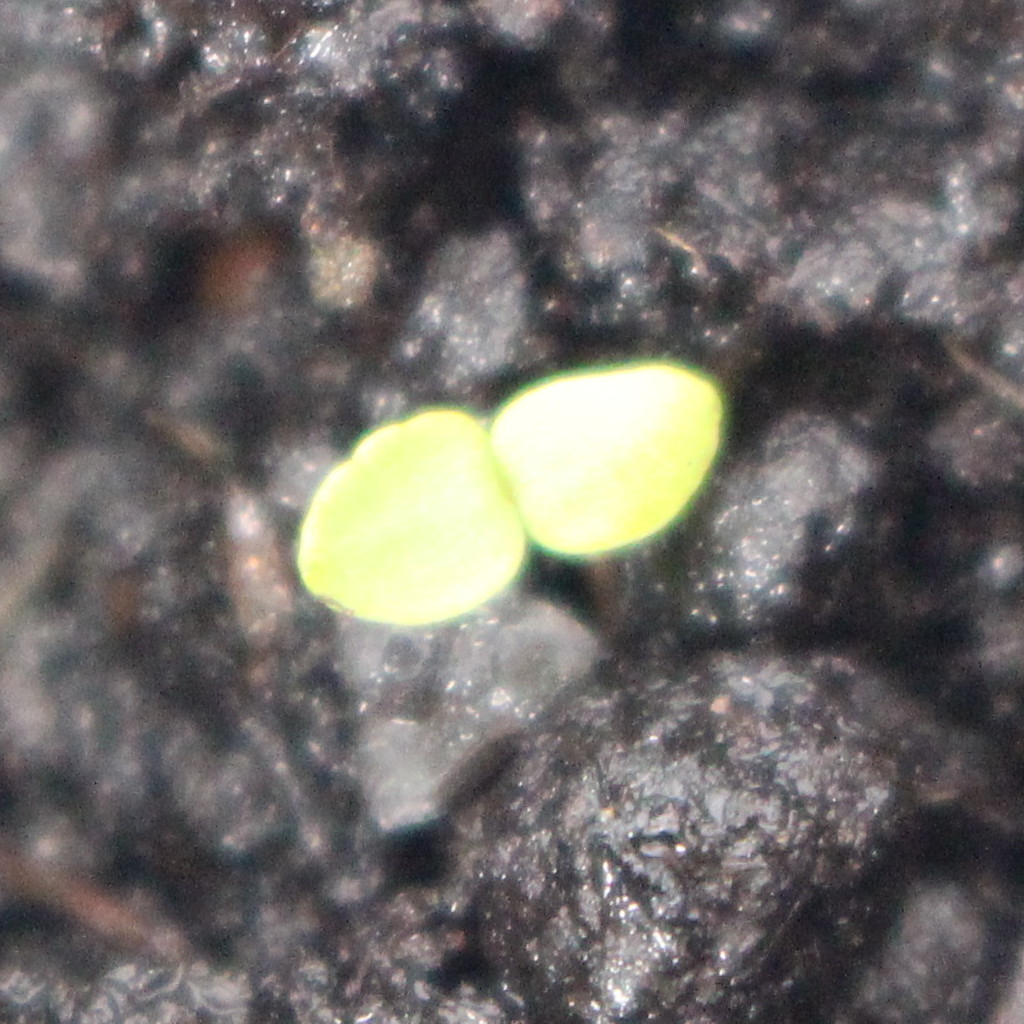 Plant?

Veronica persica
